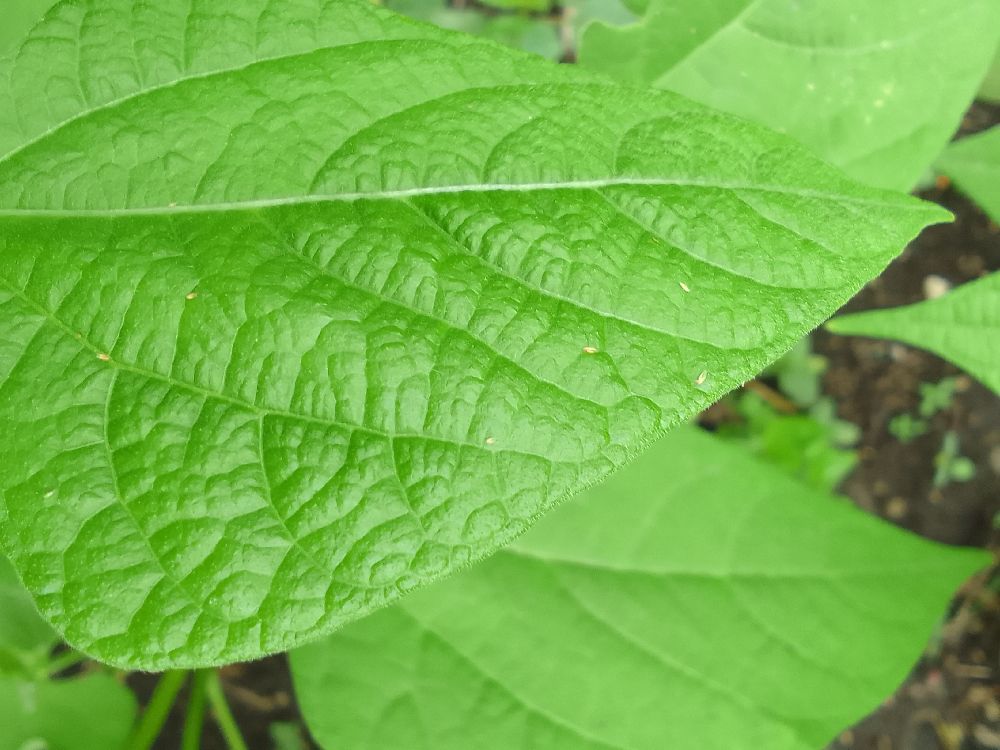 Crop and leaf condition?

common bean, healthy
